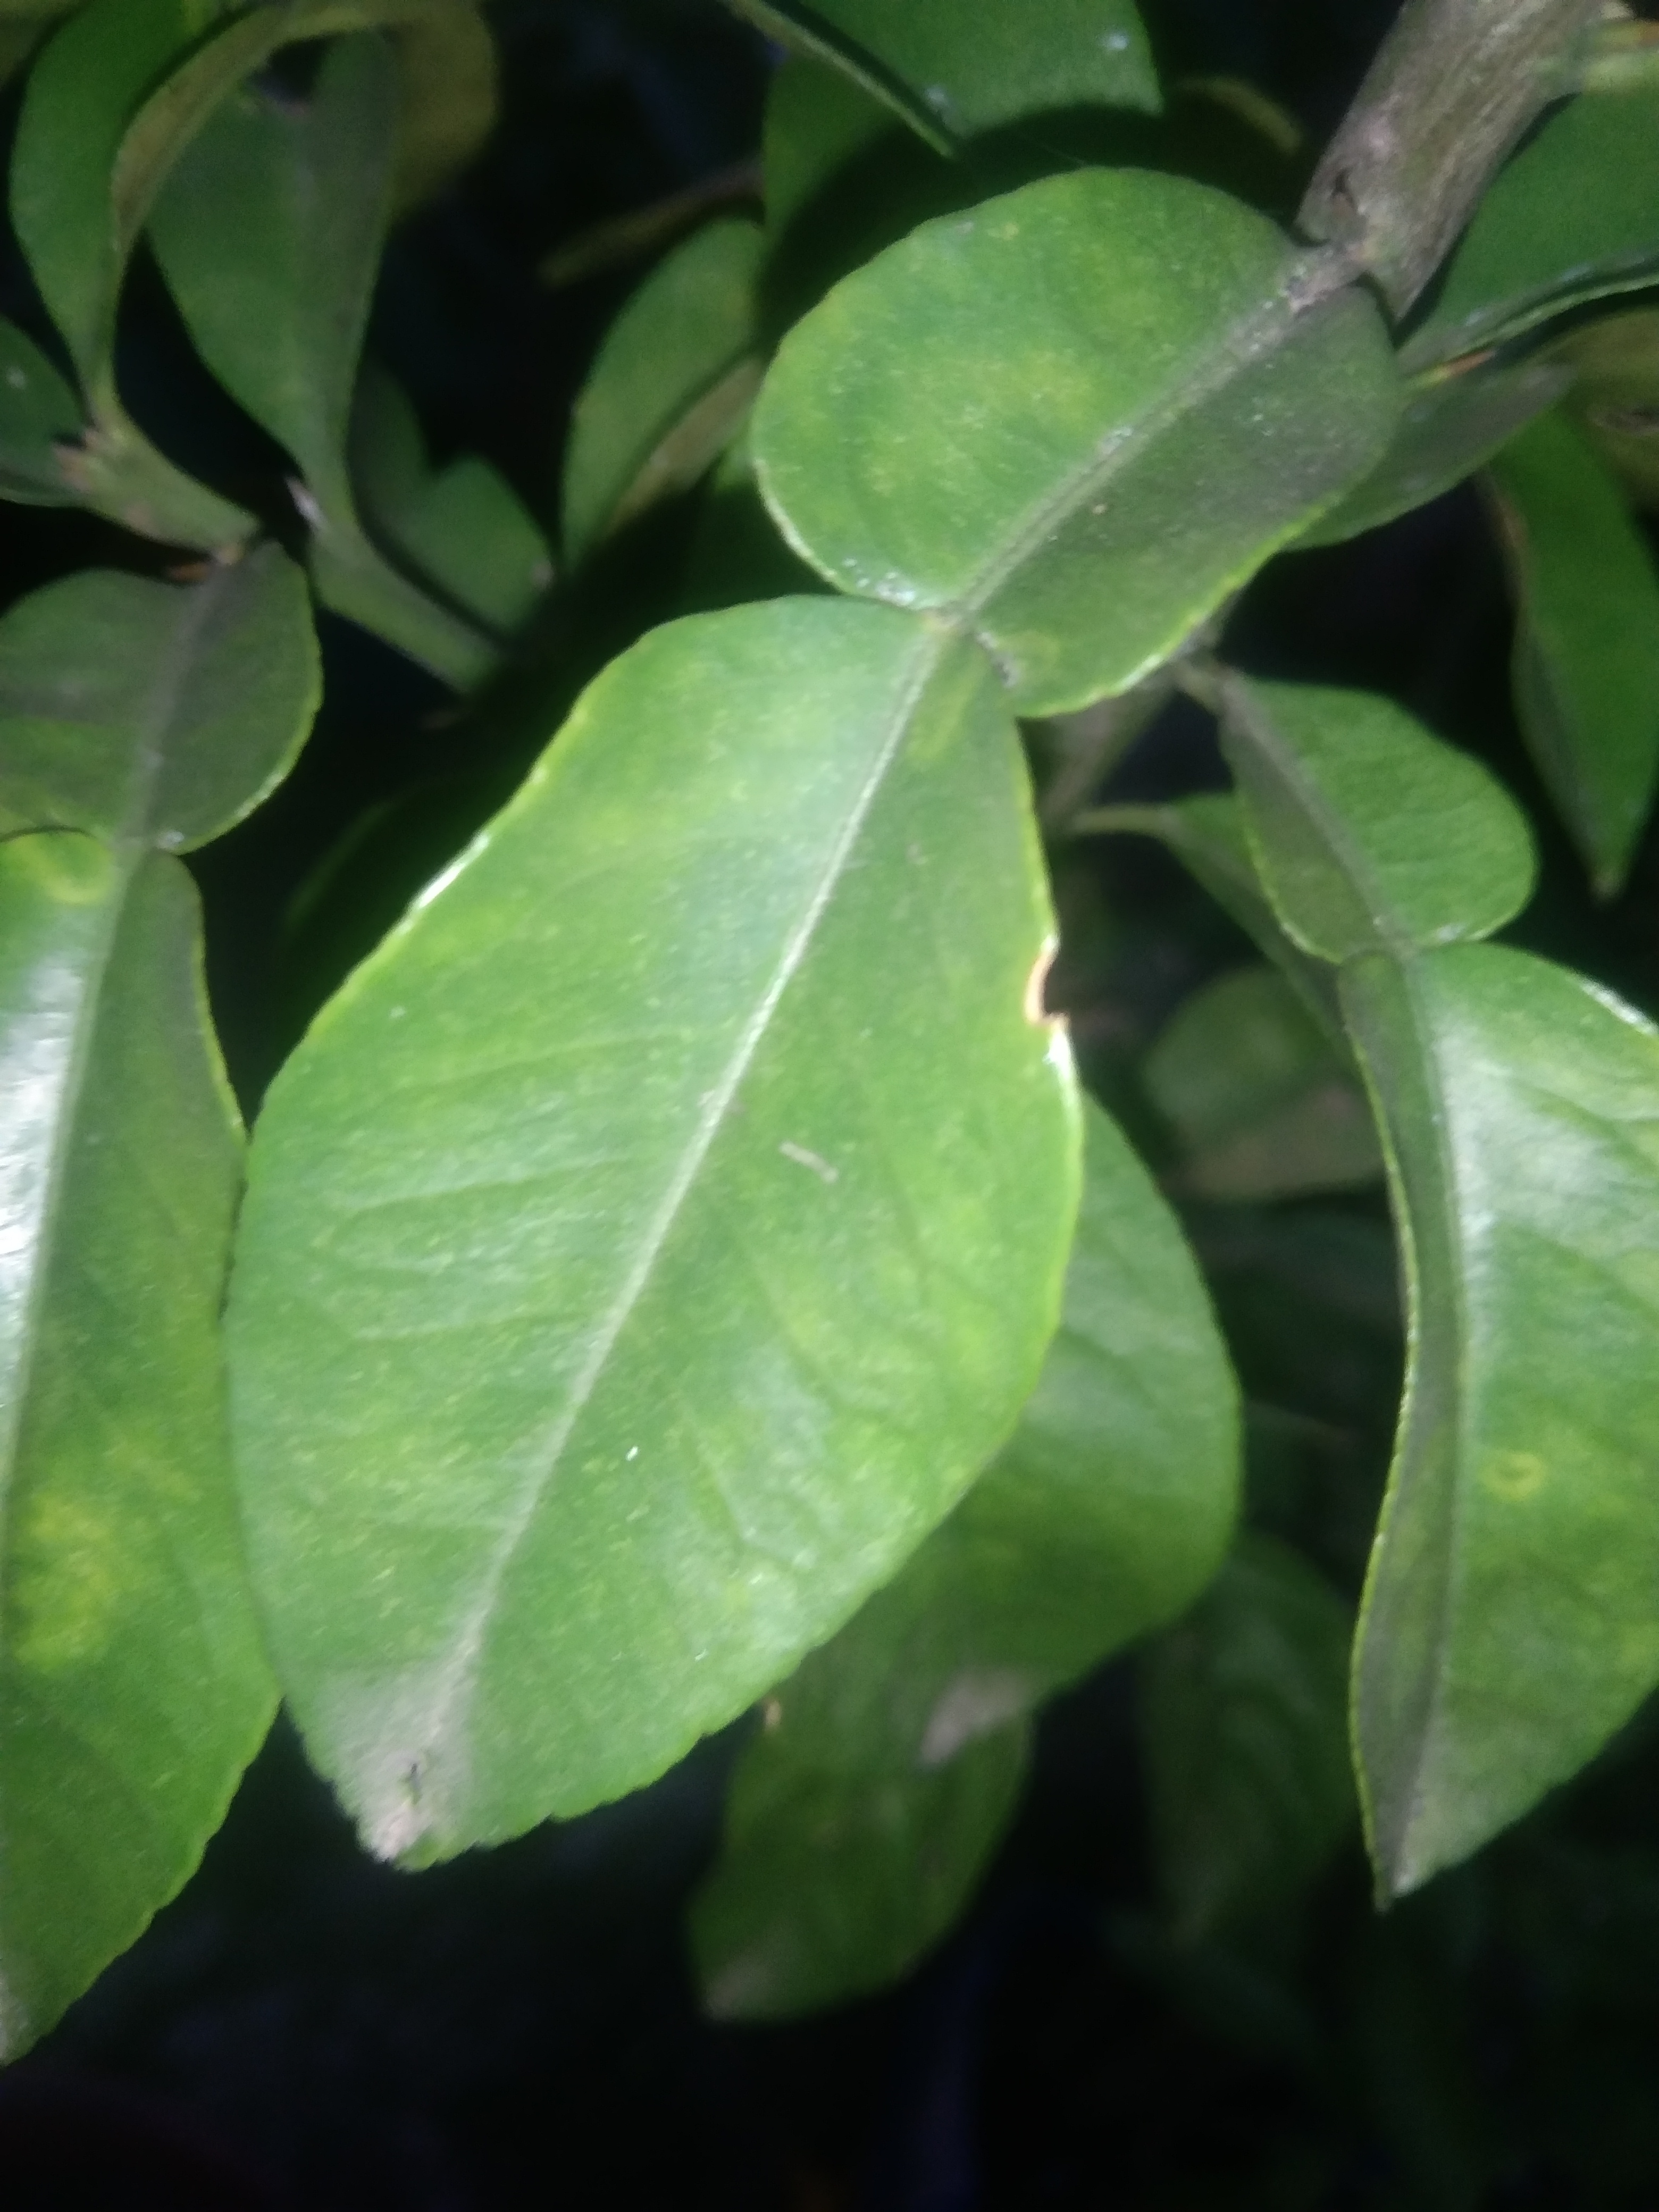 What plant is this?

lemon
